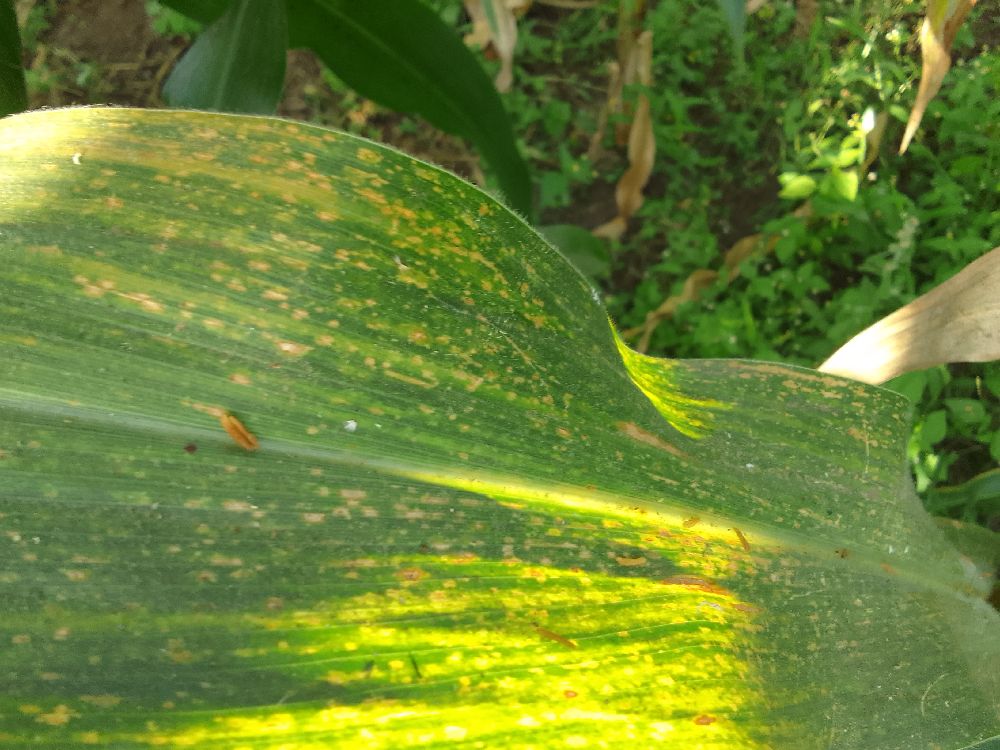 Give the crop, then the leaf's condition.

maize, maize lethal necrosis
